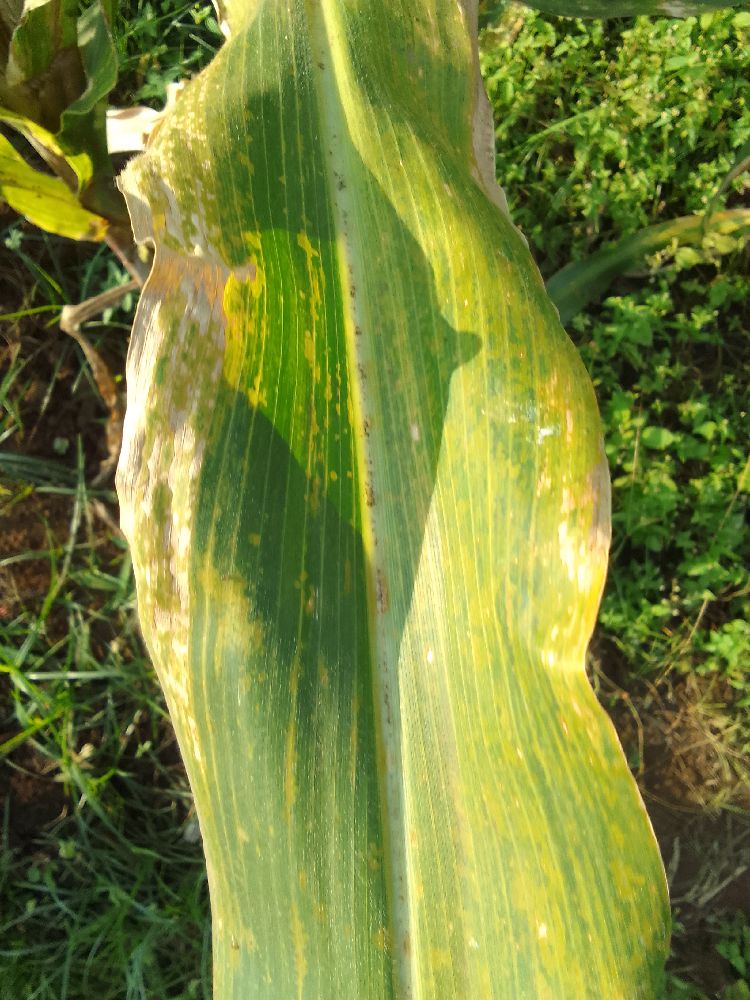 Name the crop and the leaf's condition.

maize, maize lethal necrosis
